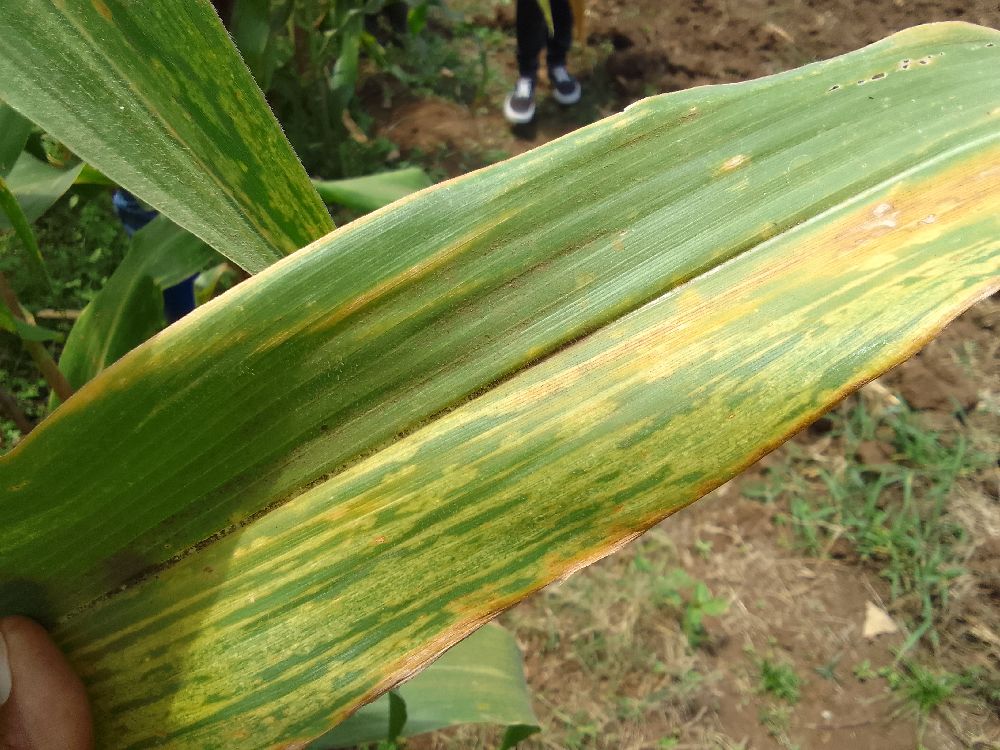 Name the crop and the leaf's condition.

maize, maize lethal necrosis
